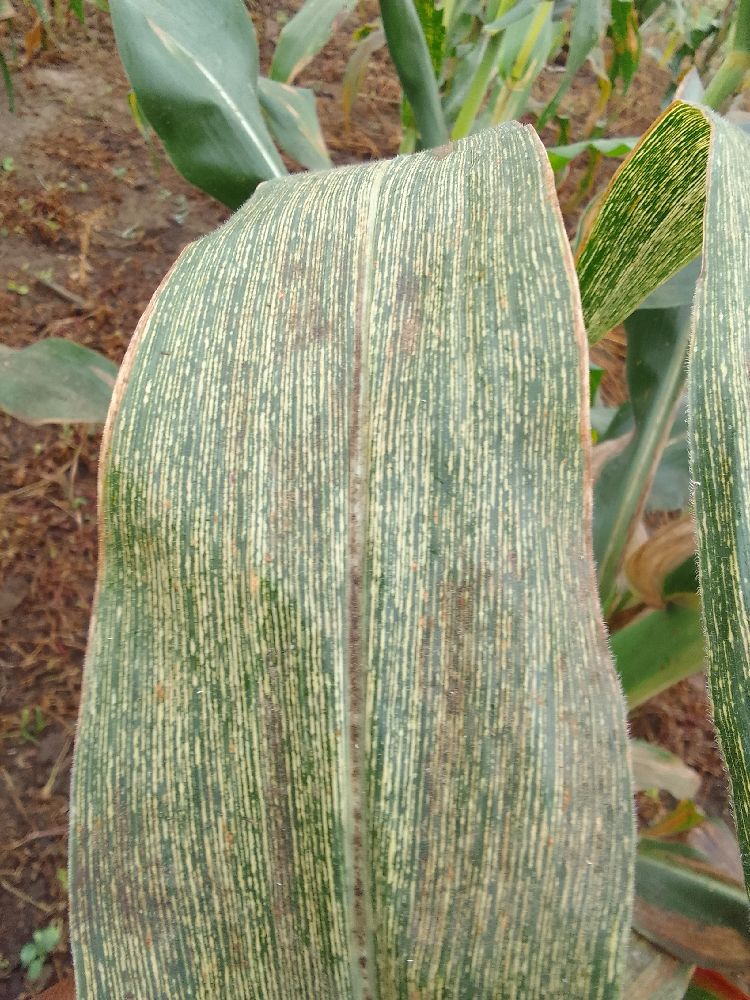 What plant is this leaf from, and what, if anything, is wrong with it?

maize, maize streak virus
